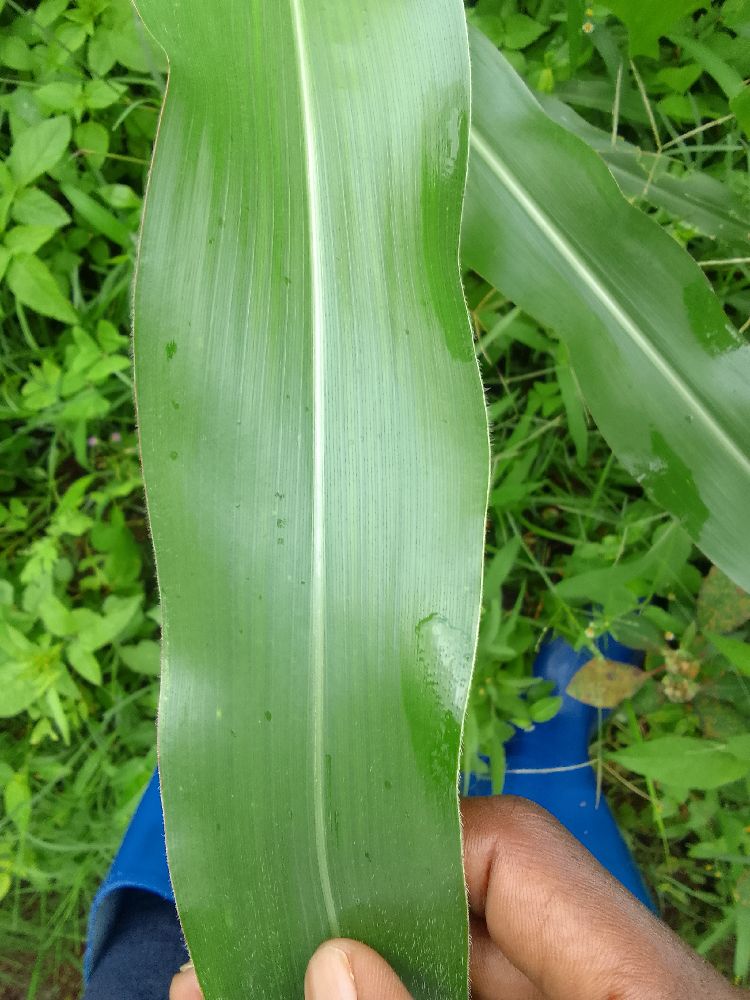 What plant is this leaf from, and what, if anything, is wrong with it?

maize, healthy
